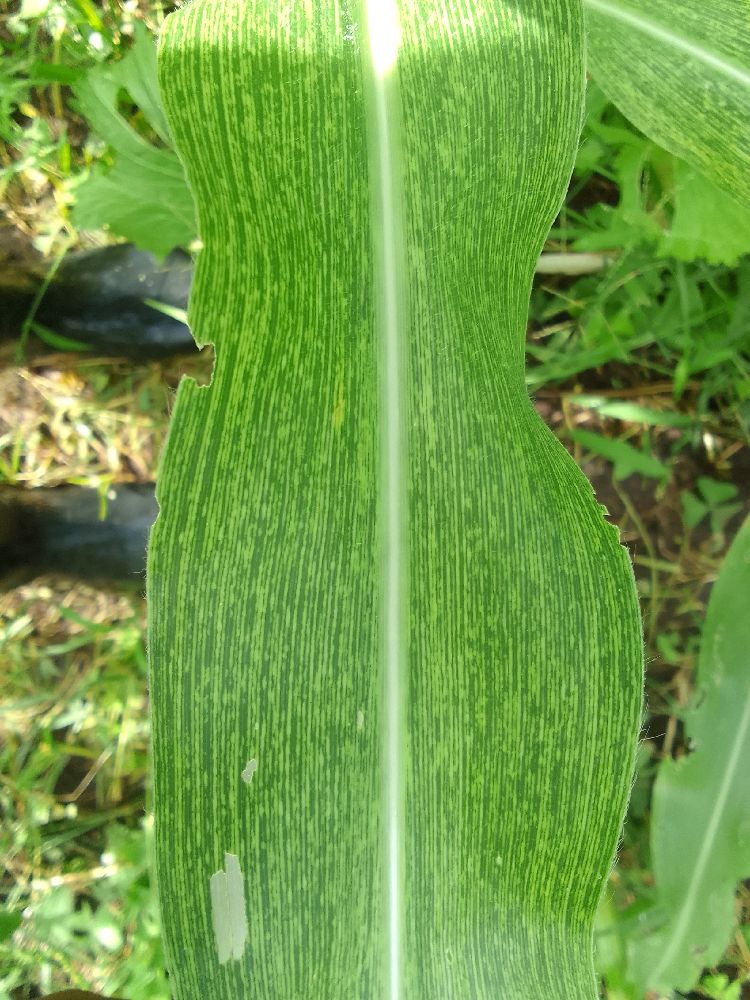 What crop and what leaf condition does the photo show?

maize, maize streak virus
